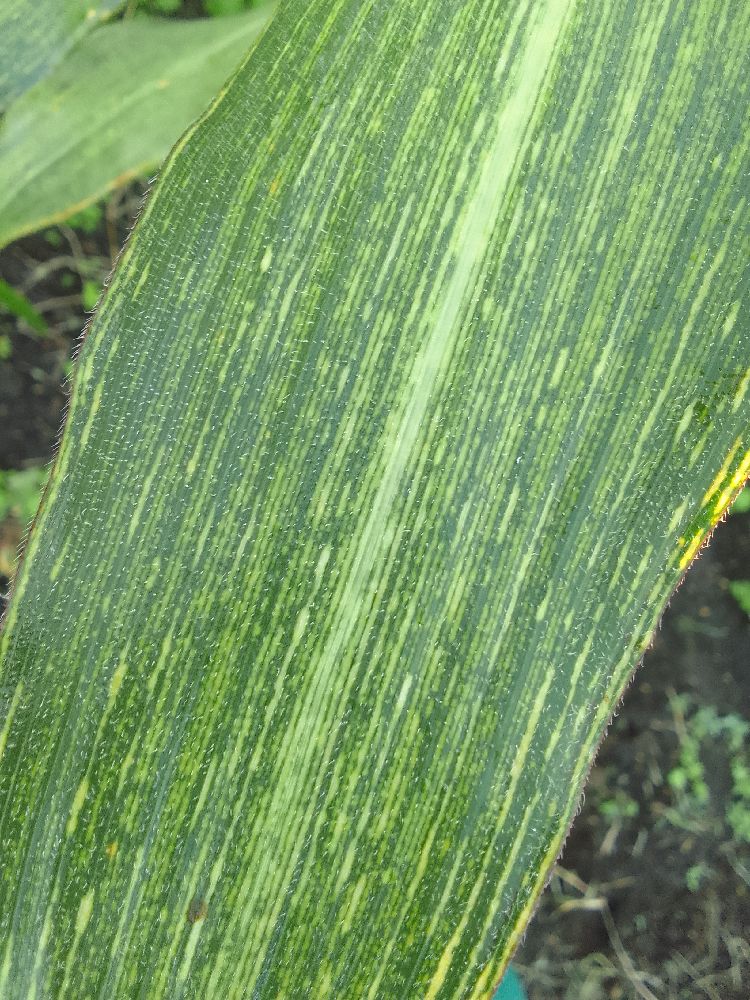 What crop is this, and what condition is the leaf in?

maize, maize streak virus
